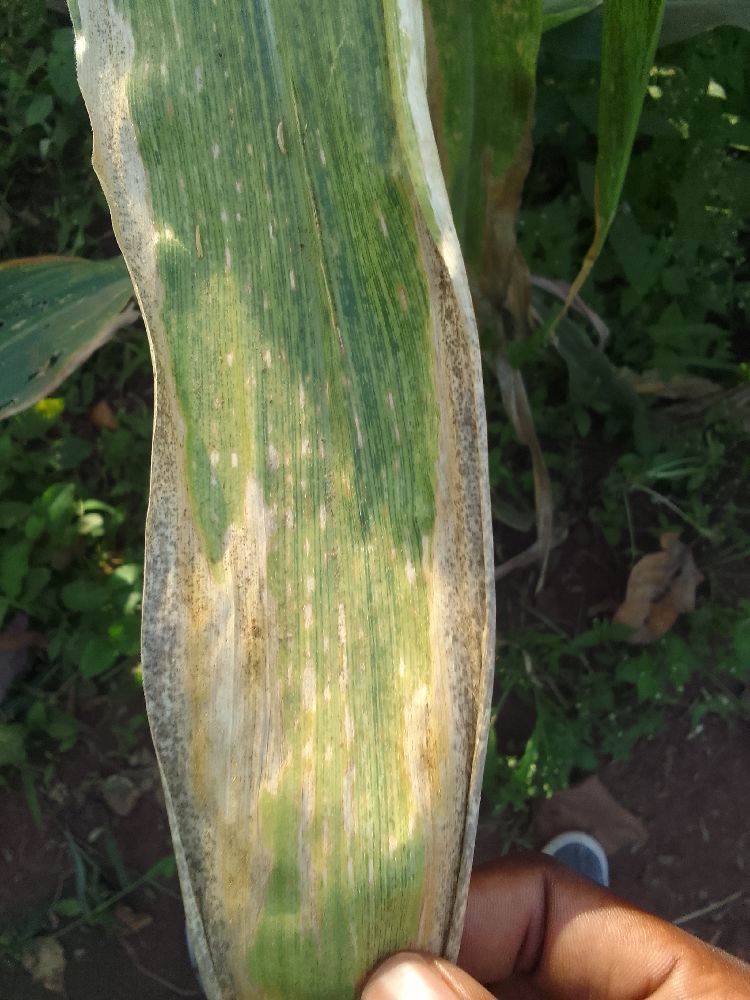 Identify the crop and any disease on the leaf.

maize, maize lethal necrosis
